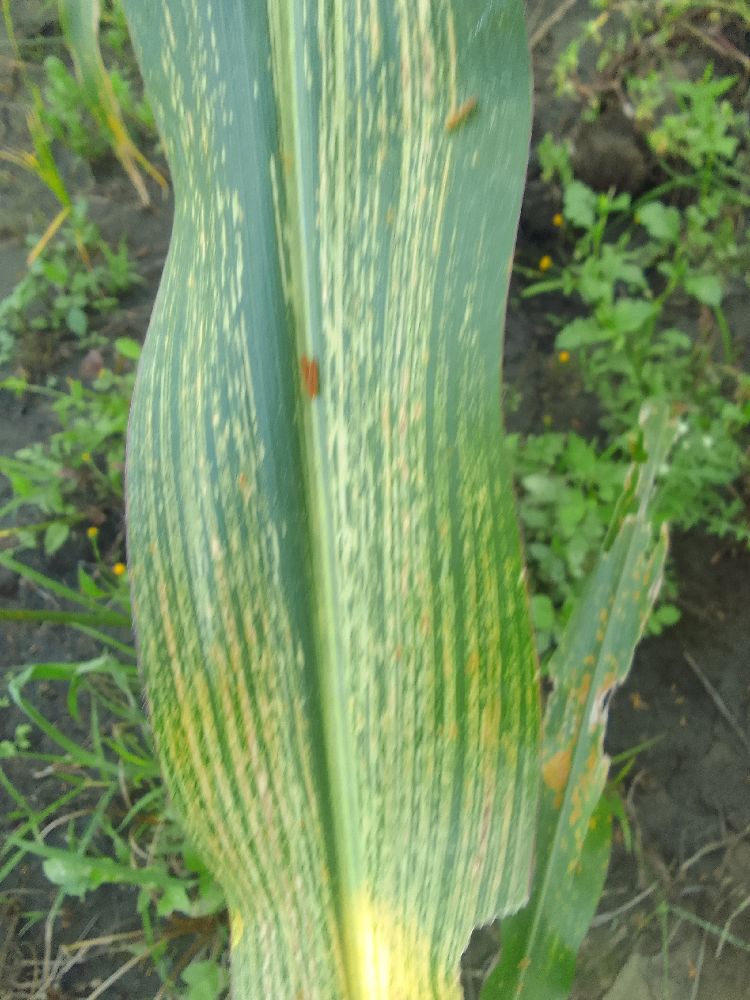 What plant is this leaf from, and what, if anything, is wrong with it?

maize, maize streak virus
